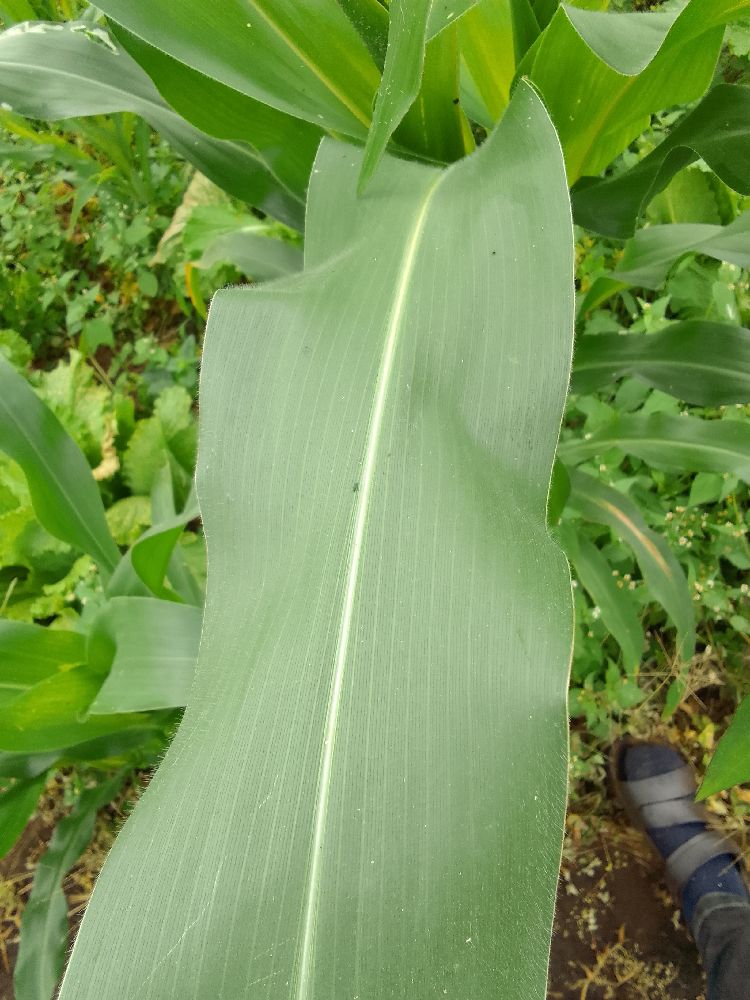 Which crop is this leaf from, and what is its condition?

maize, healthy
